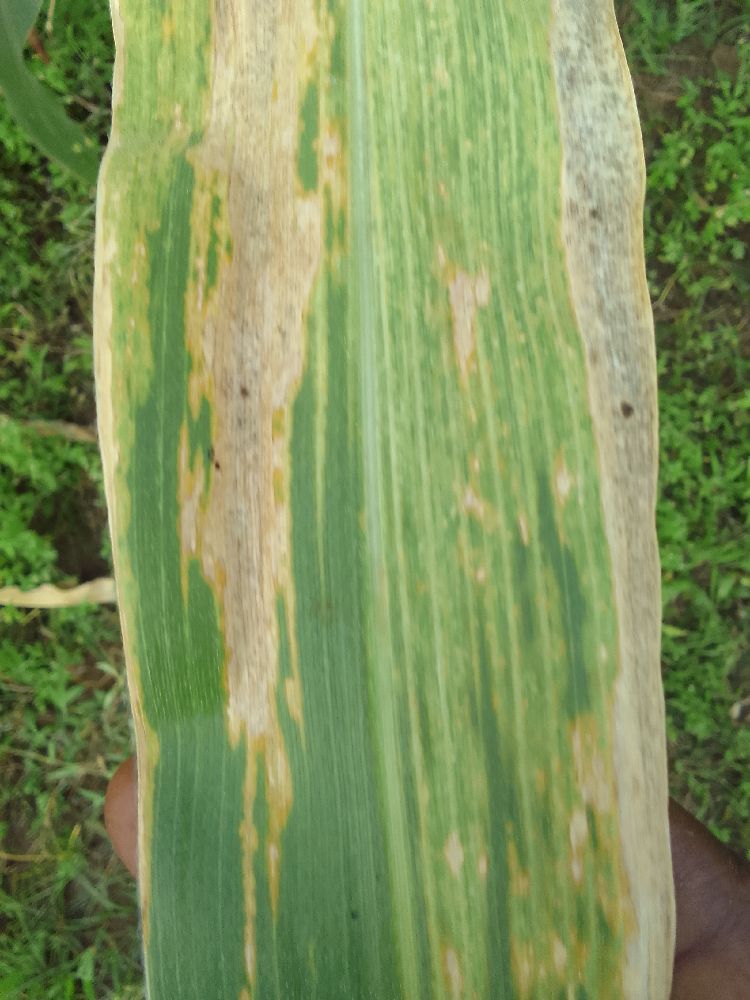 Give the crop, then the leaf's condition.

maize, maize lethal necrosis
